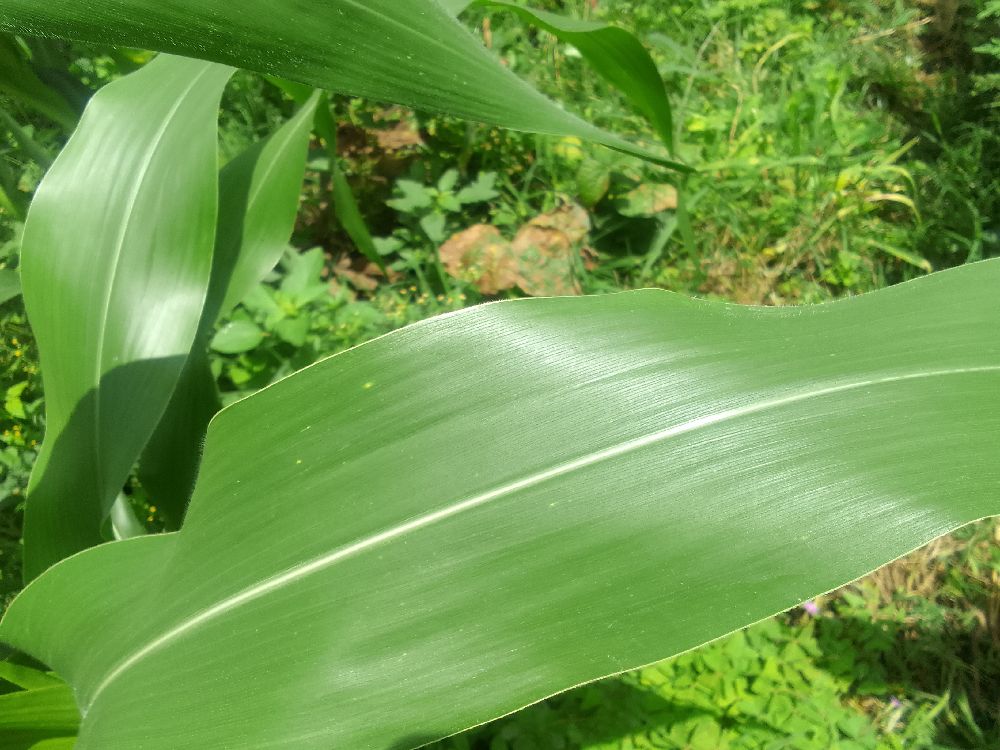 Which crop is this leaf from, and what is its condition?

maize, healthy
